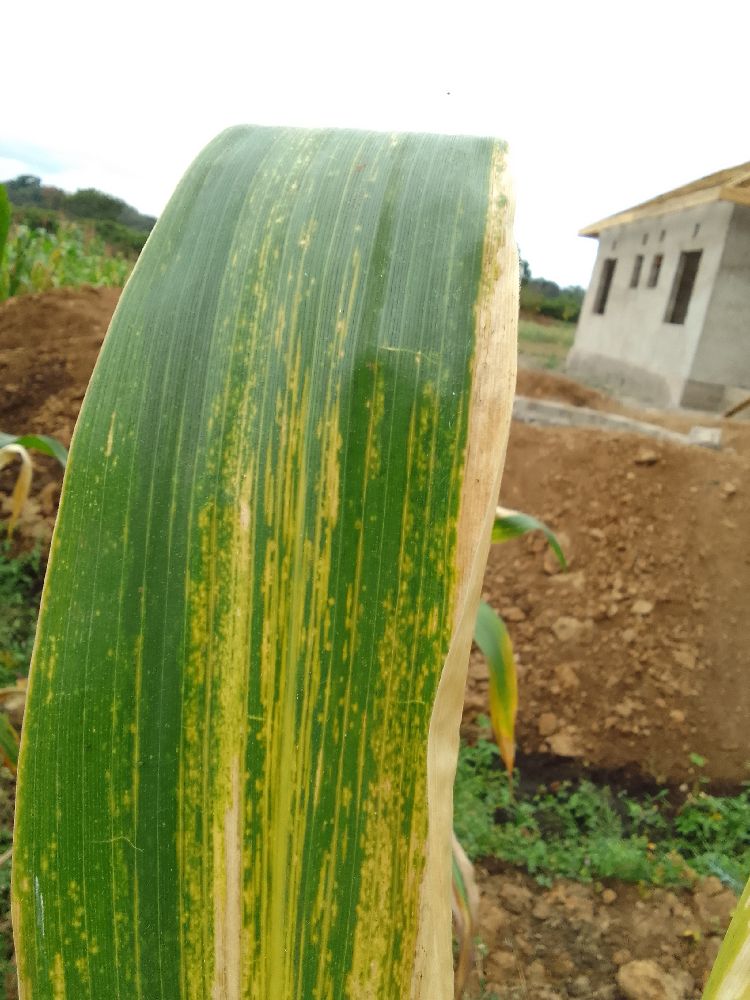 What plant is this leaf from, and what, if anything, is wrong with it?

maize, maize lethal necrosis
